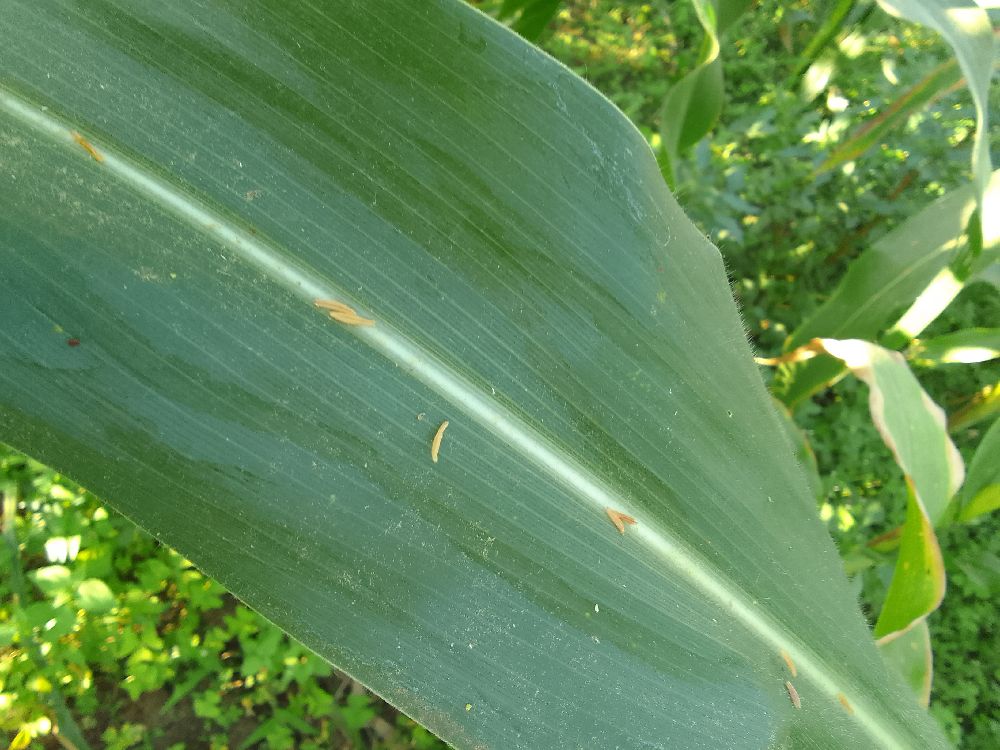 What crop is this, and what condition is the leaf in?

maize, healthy
